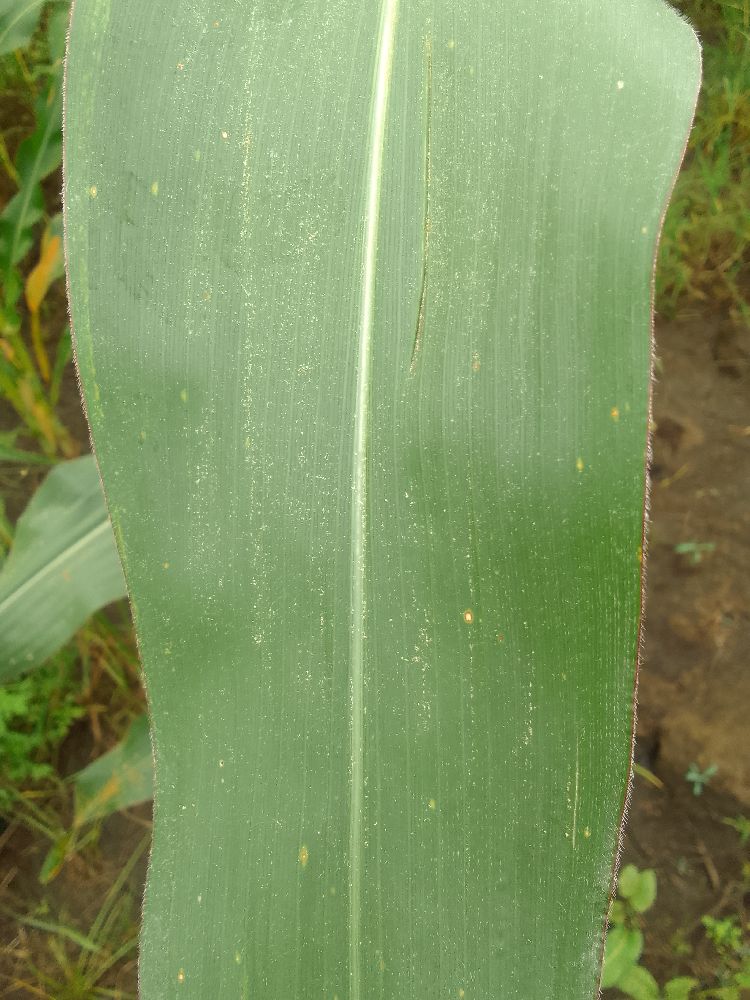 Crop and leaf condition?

maize, healthy
